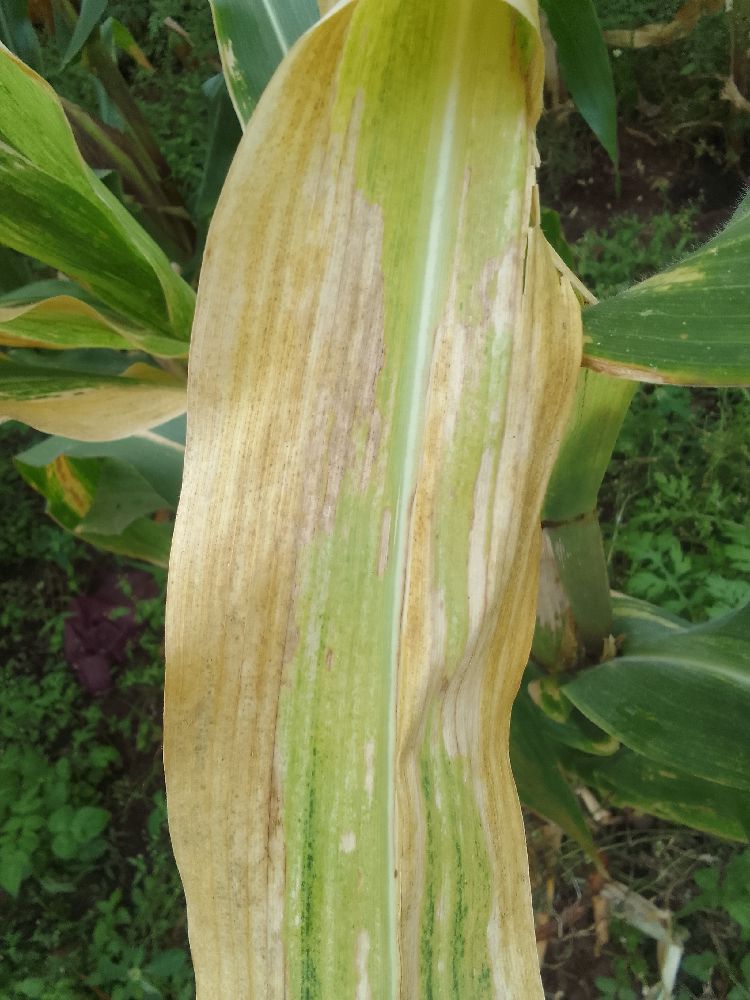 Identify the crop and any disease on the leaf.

maize, maize lethal necrosis
